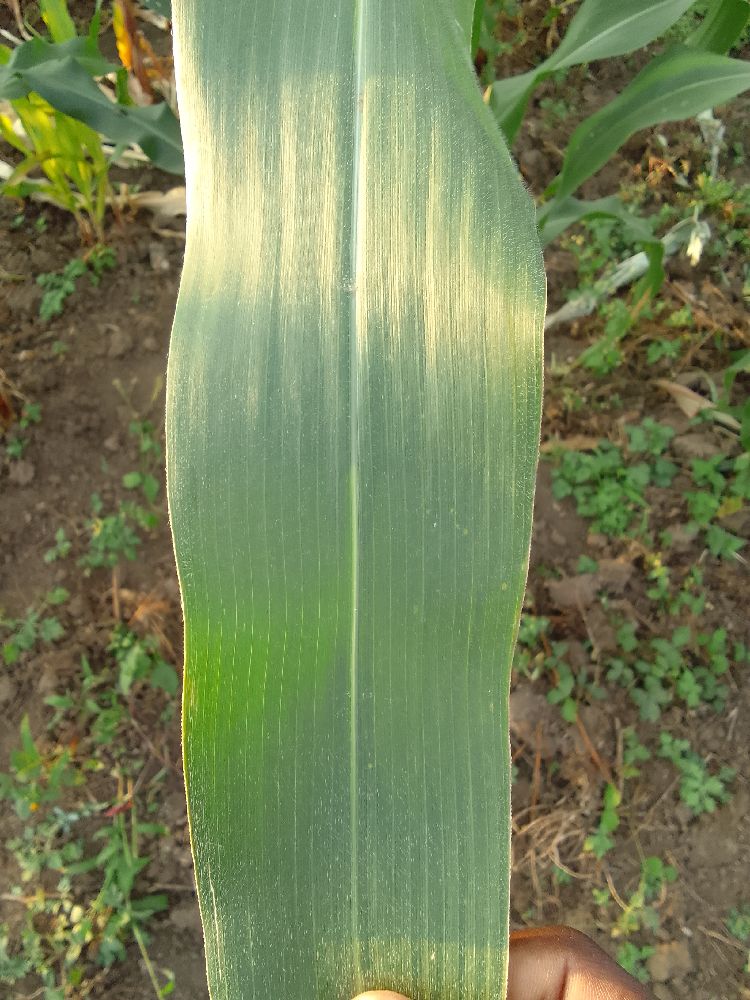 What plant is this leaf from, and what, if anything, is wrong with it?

maize, healthy
